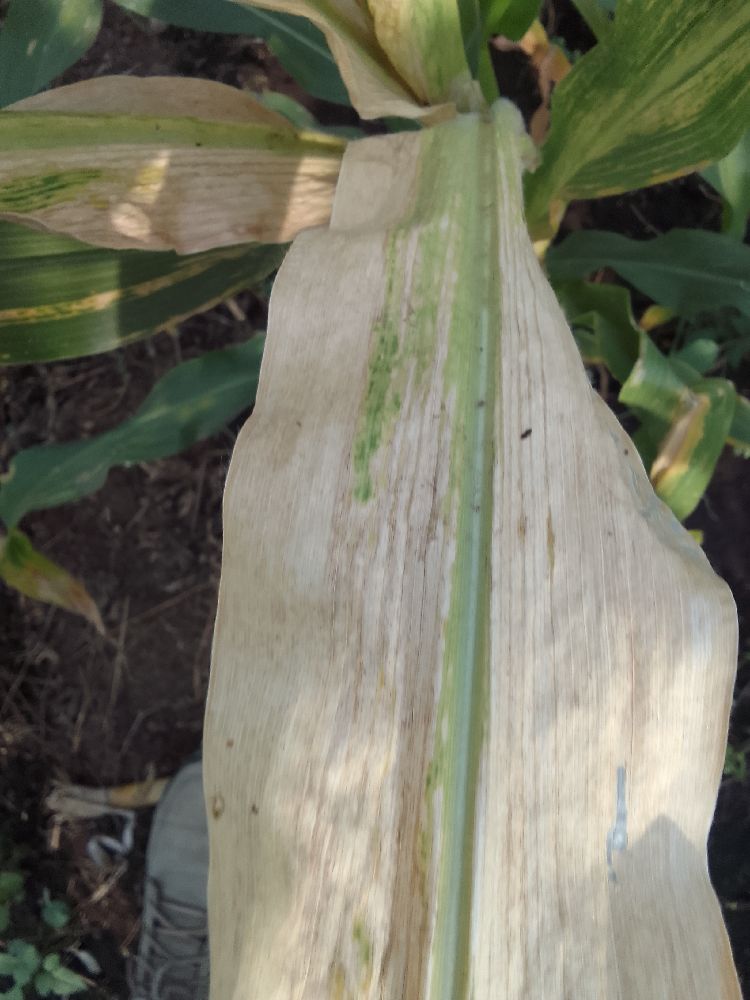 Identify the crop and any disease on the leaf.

maize, maize lethal necrosis
